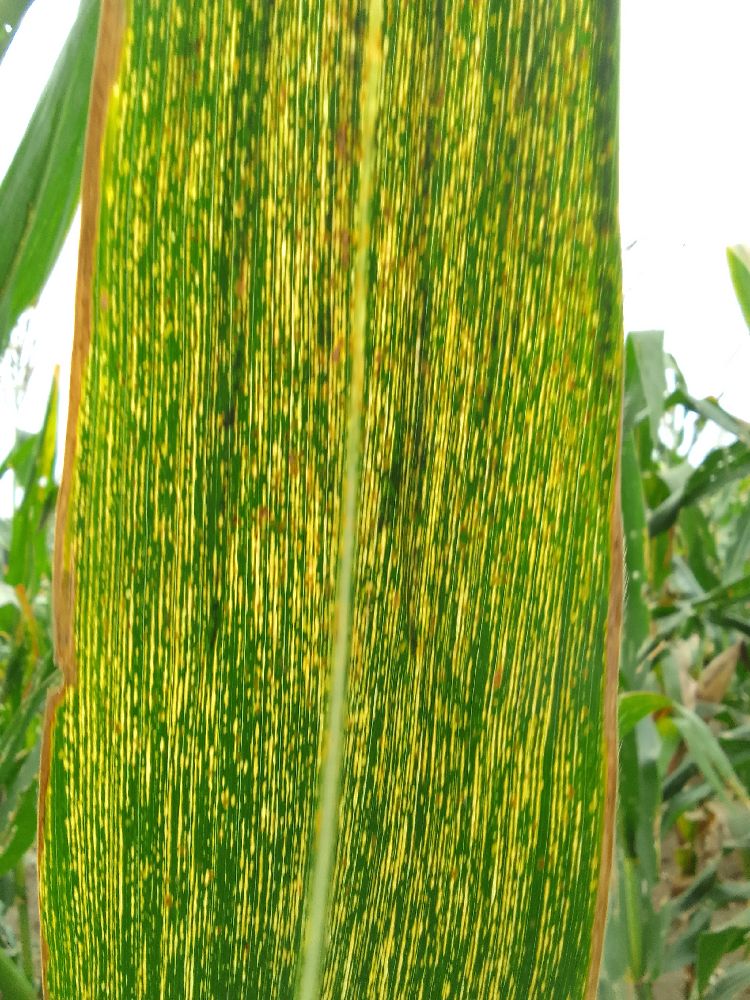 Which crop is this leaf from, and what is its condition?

maize, maize streak virus
